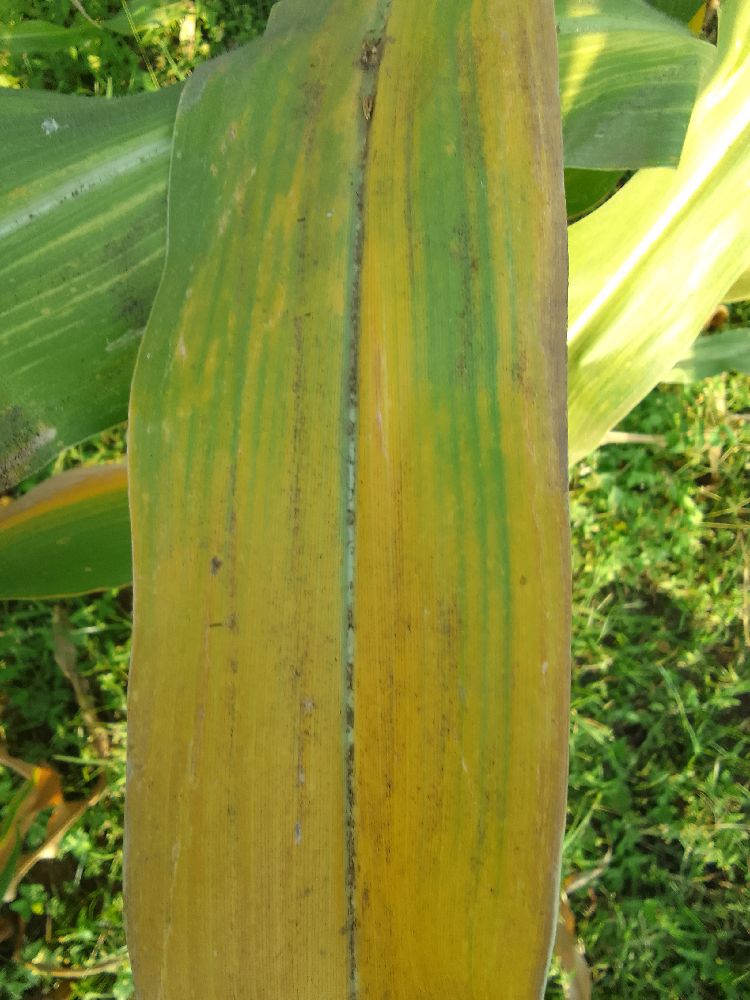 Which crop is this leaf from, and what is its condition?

maize, maize lethal necrosis
